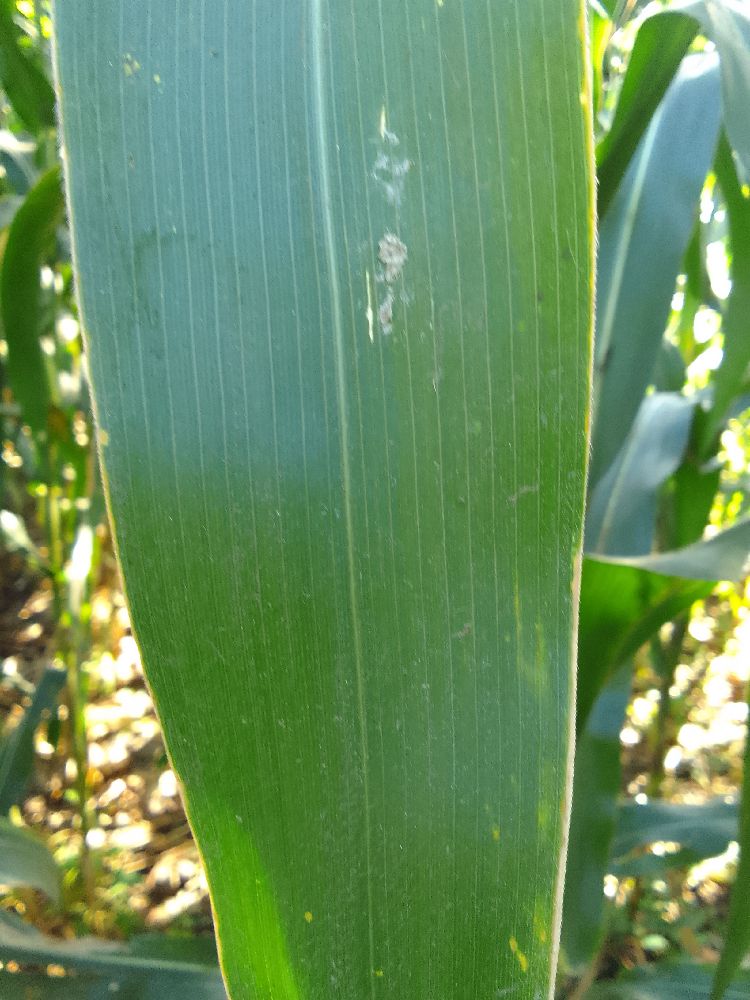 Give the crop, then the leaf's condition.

maize, healthy
